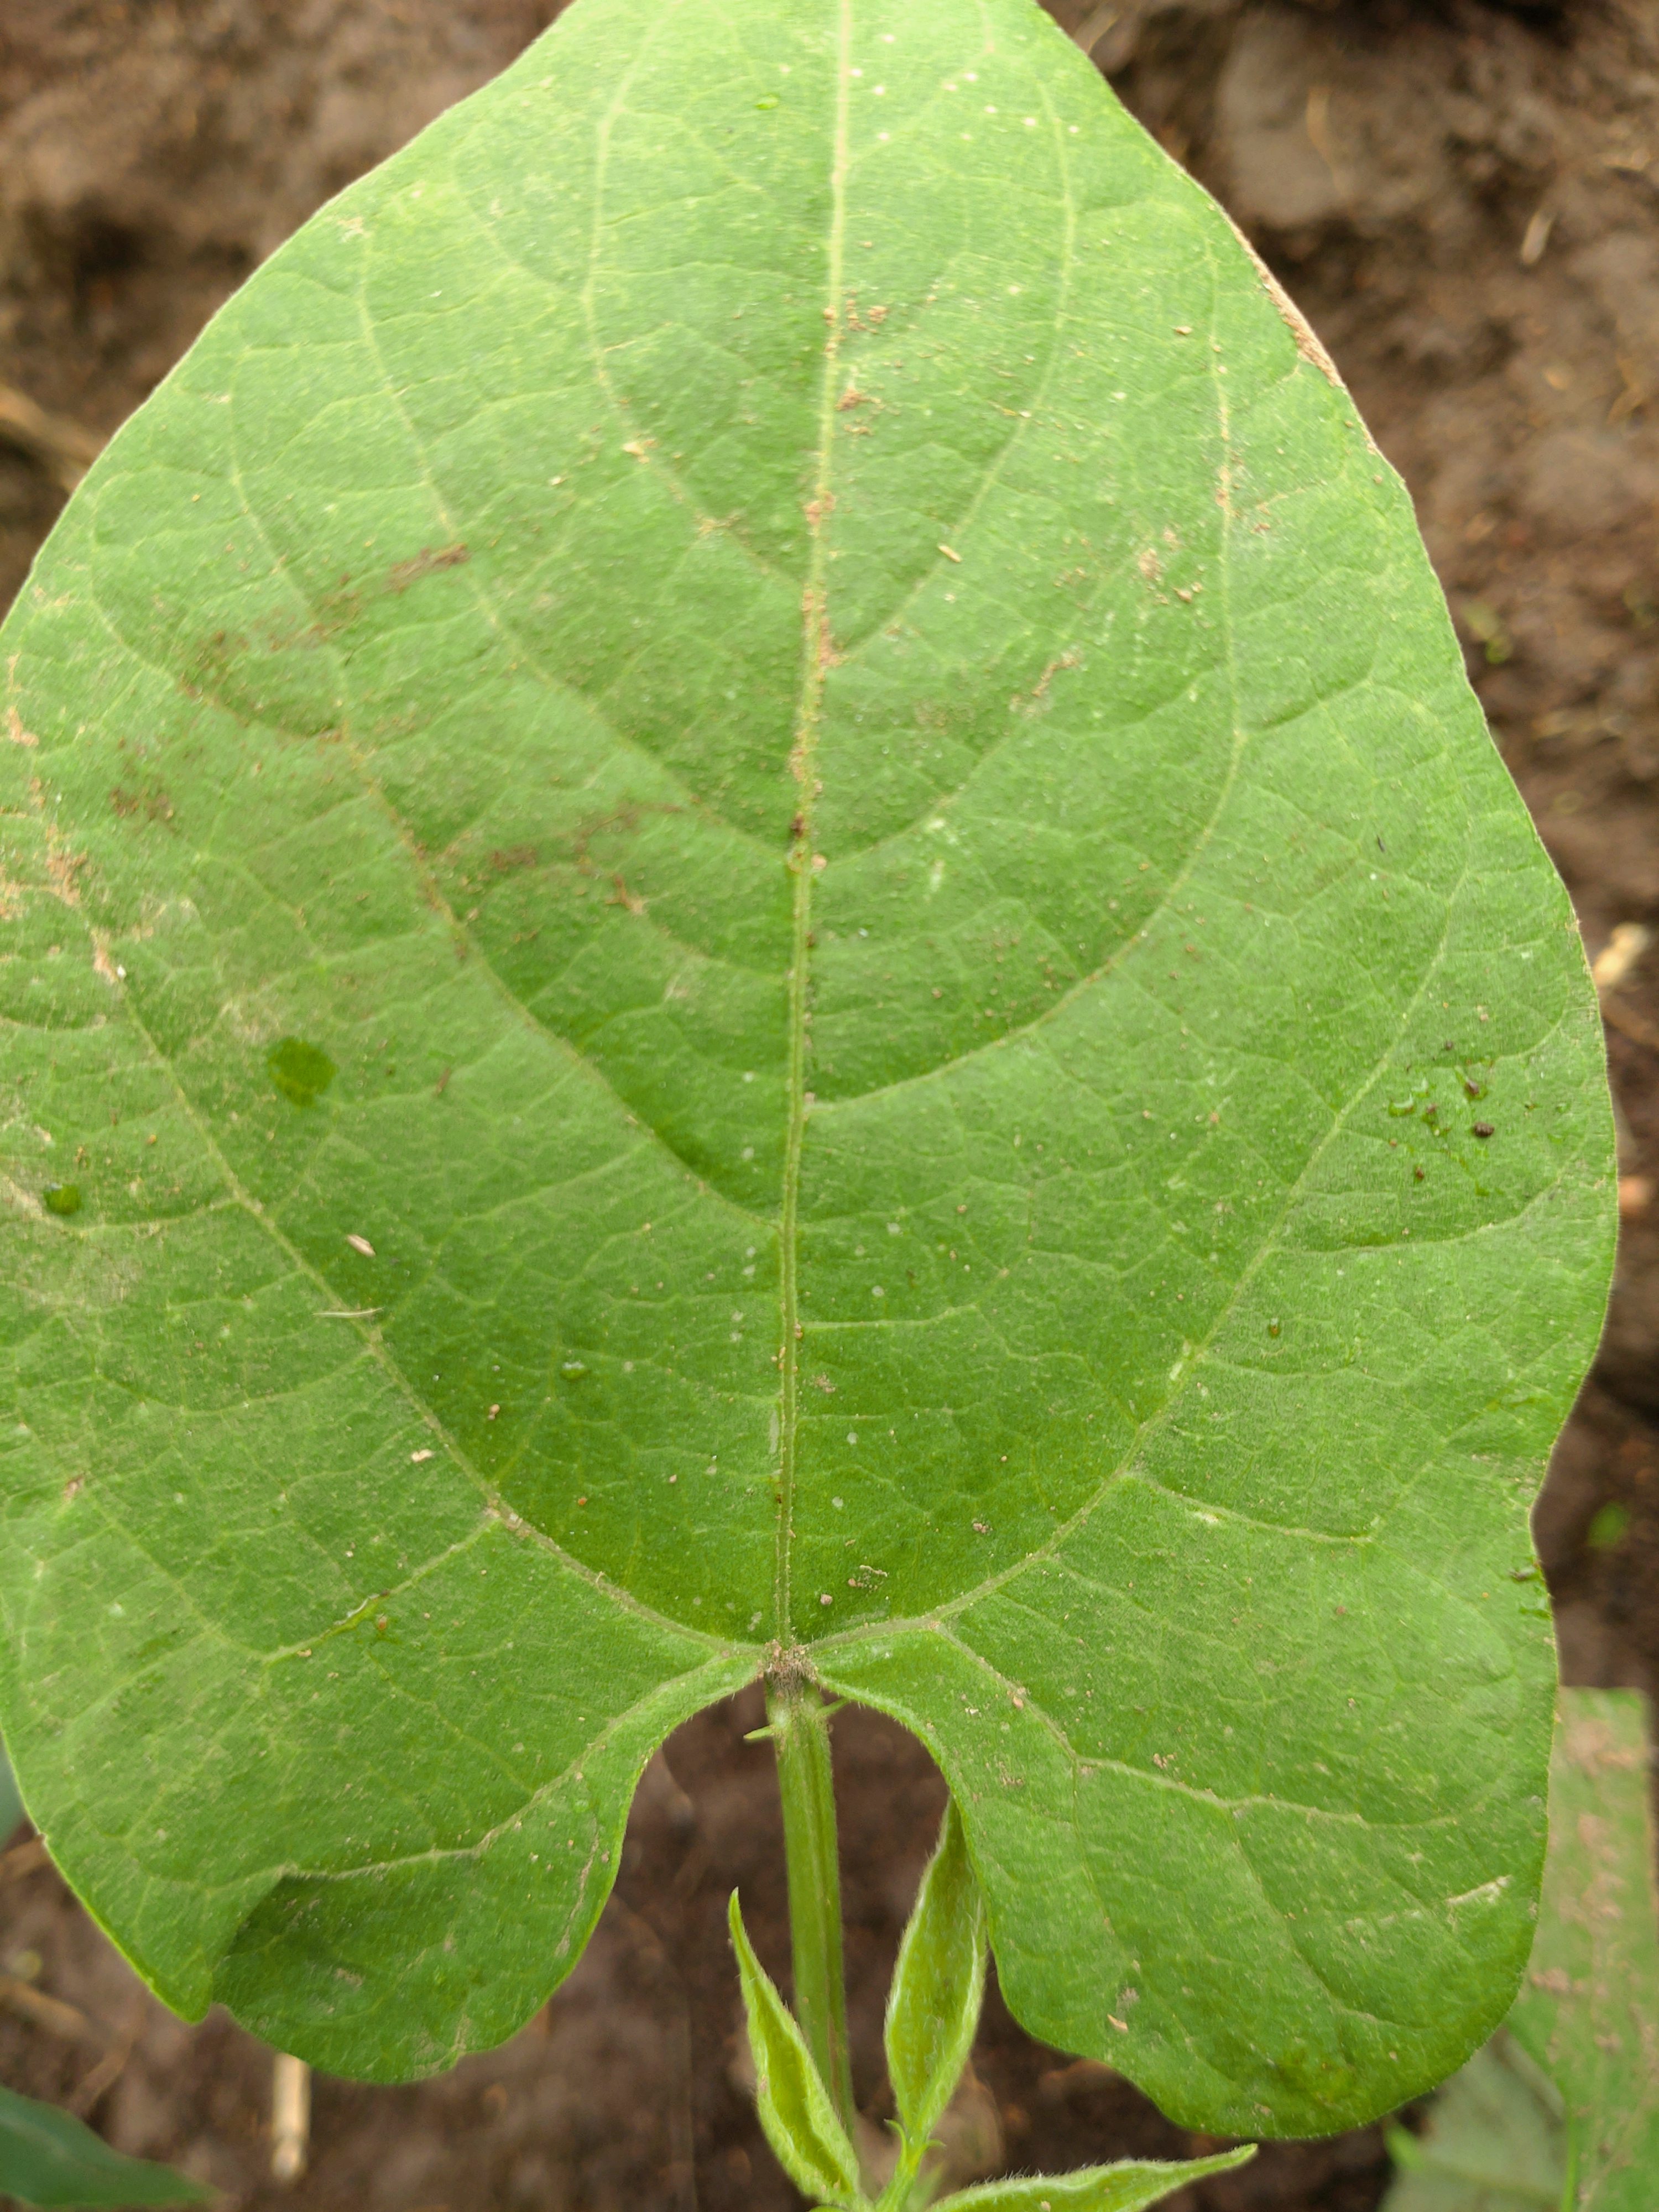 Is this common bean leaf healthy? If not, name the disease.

healthy
